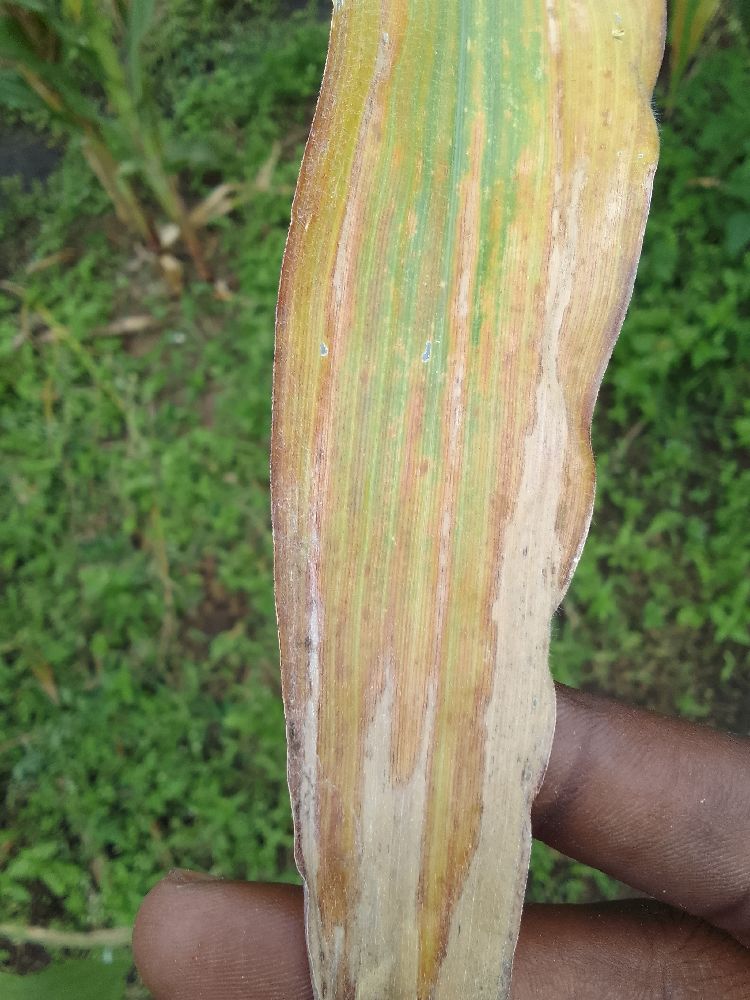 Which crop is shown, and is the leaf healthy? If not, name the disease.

maize, maize lethal necrosis
